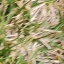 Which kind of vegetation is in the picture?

grass
